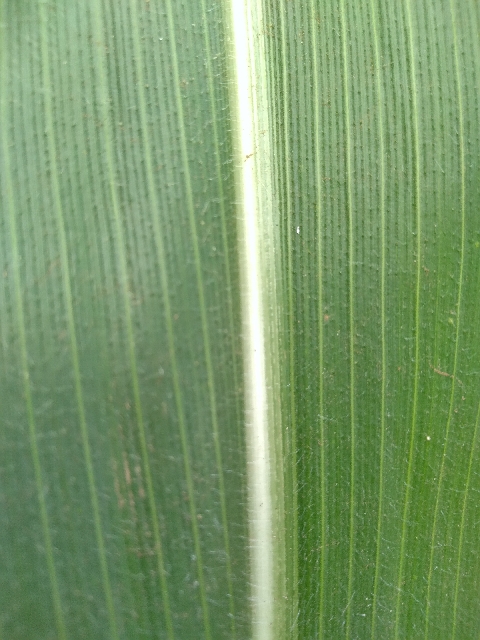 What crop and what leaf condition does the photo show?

maize, healthy
